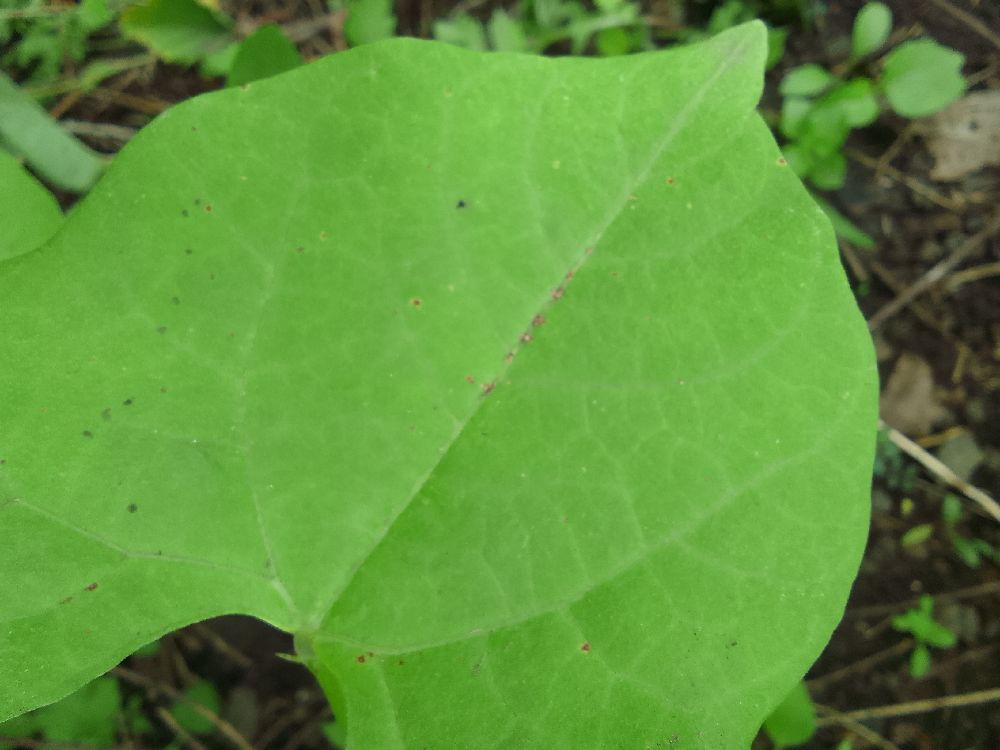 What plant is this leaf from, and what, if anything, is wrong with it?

common bean, healthy
